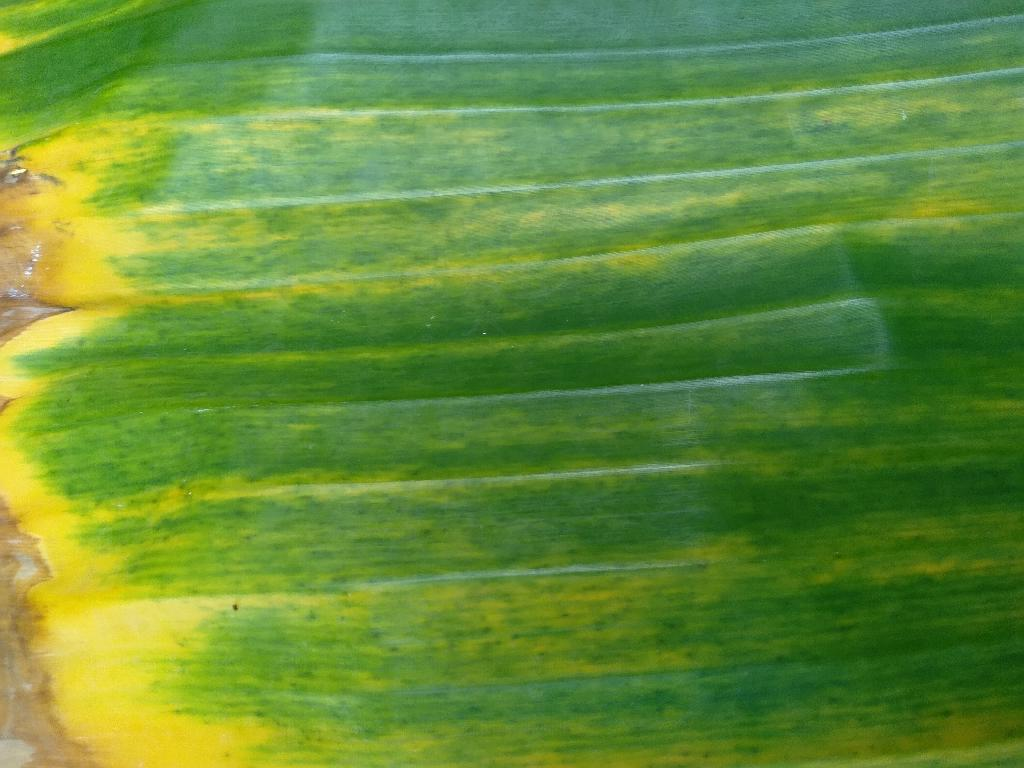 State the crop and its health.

banana, fusarium wilt race 1
